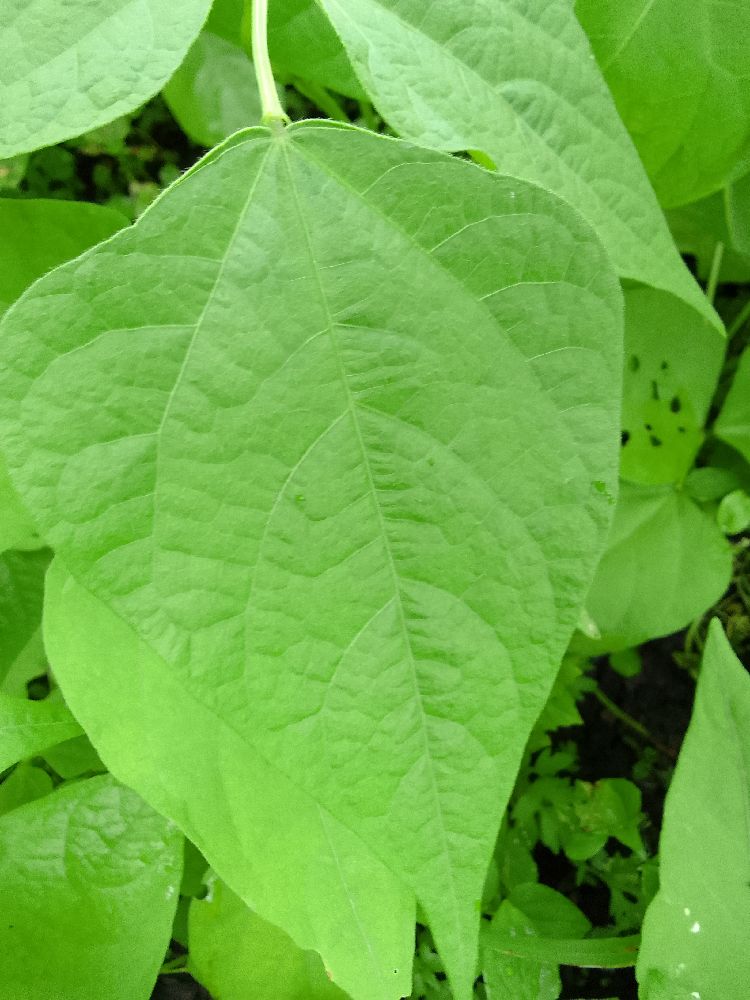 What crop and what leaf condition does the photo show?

common bean, healthy
